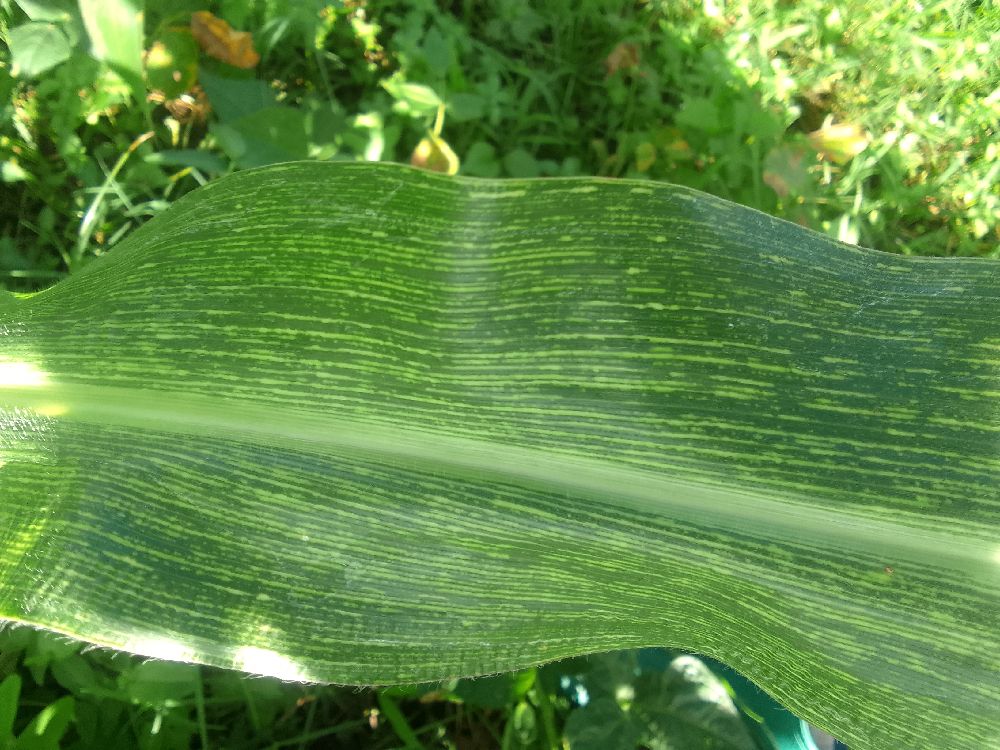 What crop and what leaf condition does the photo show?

maize, maize streak virus
